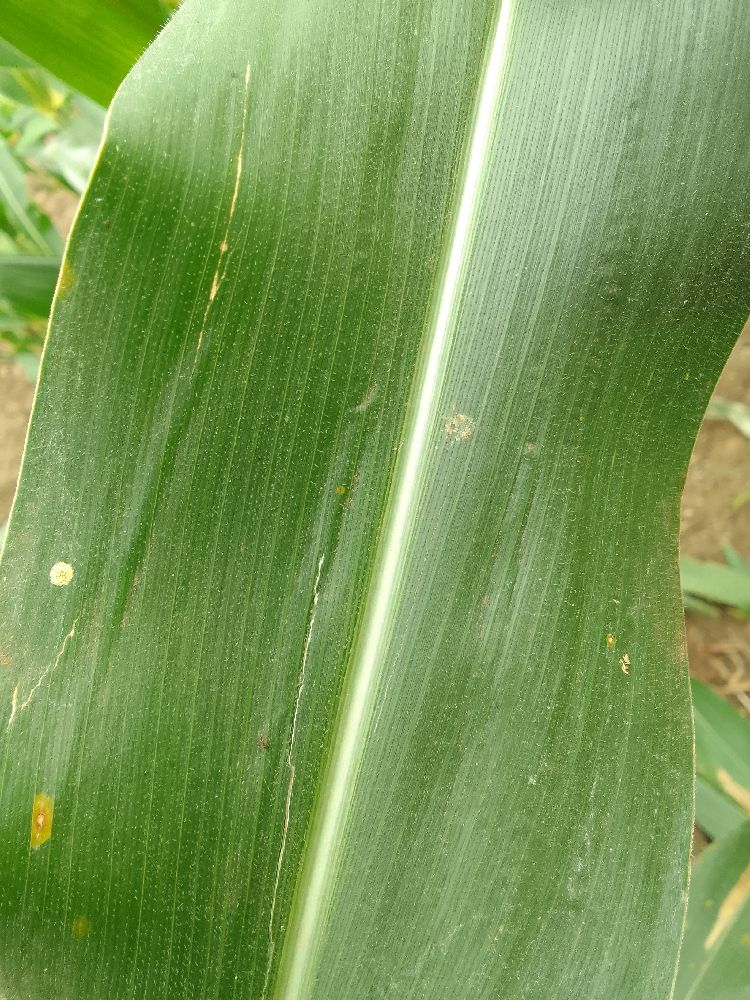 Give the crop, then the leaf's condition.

maize, healthy
